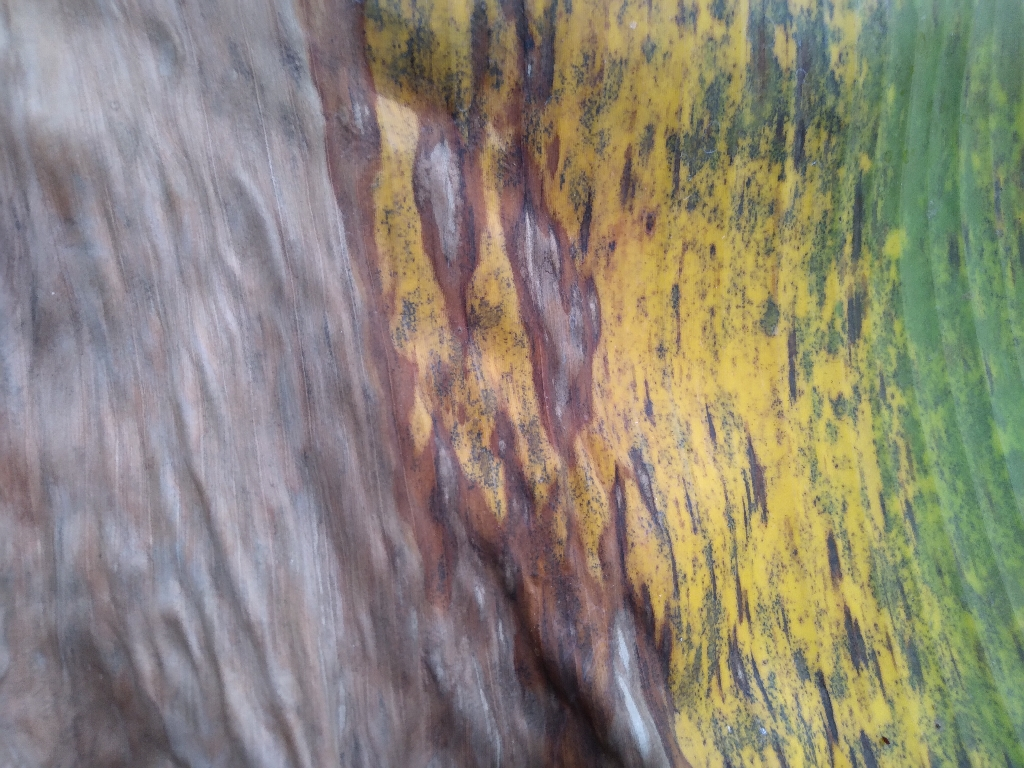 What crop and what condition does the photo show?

banana, black sigatoka
